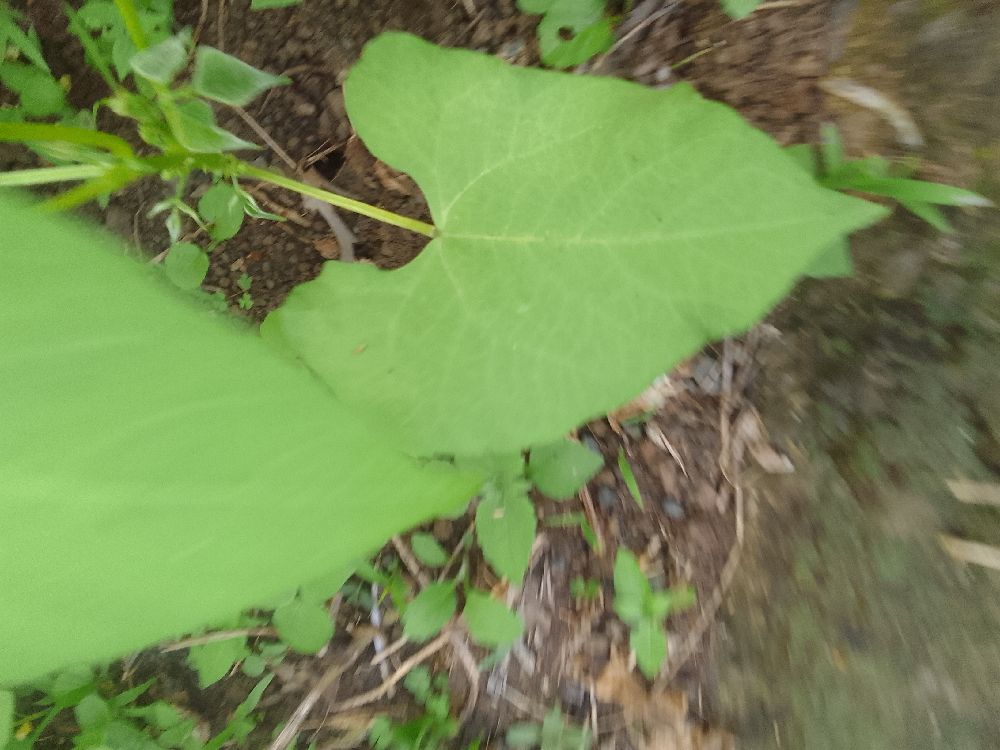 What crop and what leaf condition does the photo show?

common bean, healthy
